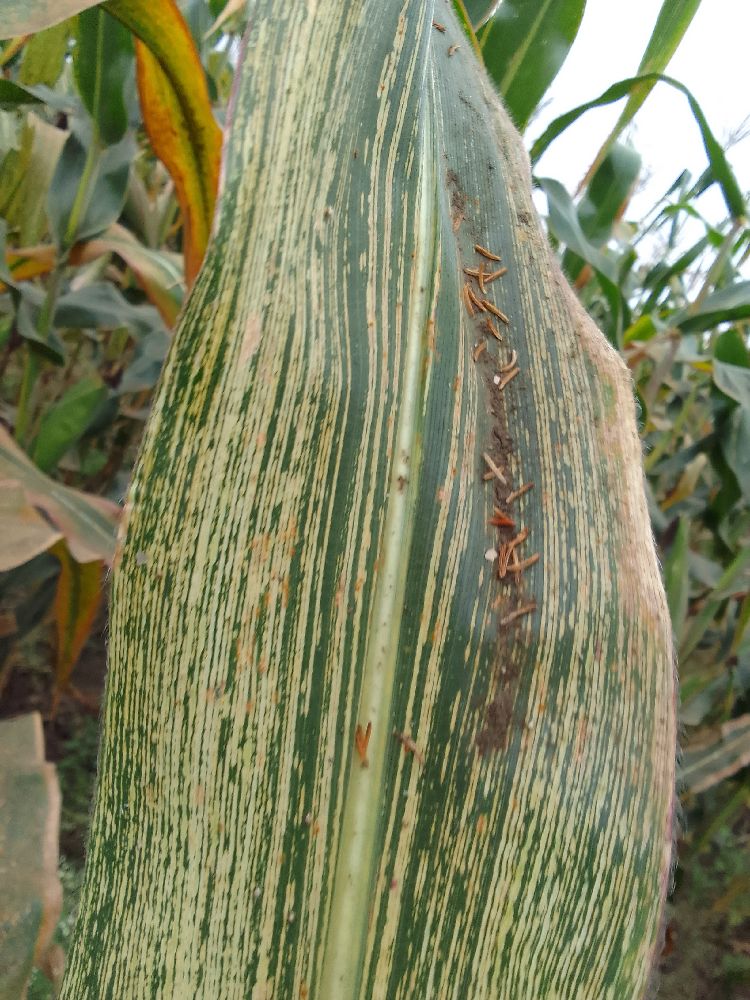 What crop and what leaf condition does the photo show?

maize, maize streak virus
